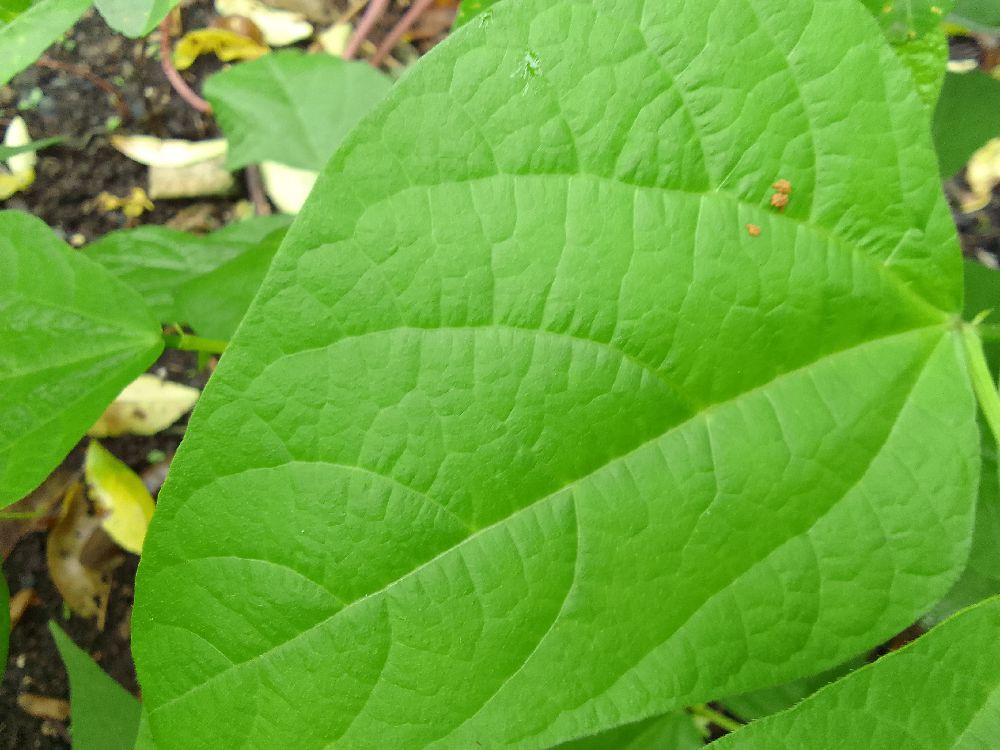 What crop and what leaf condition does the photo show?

common bean, healthy
